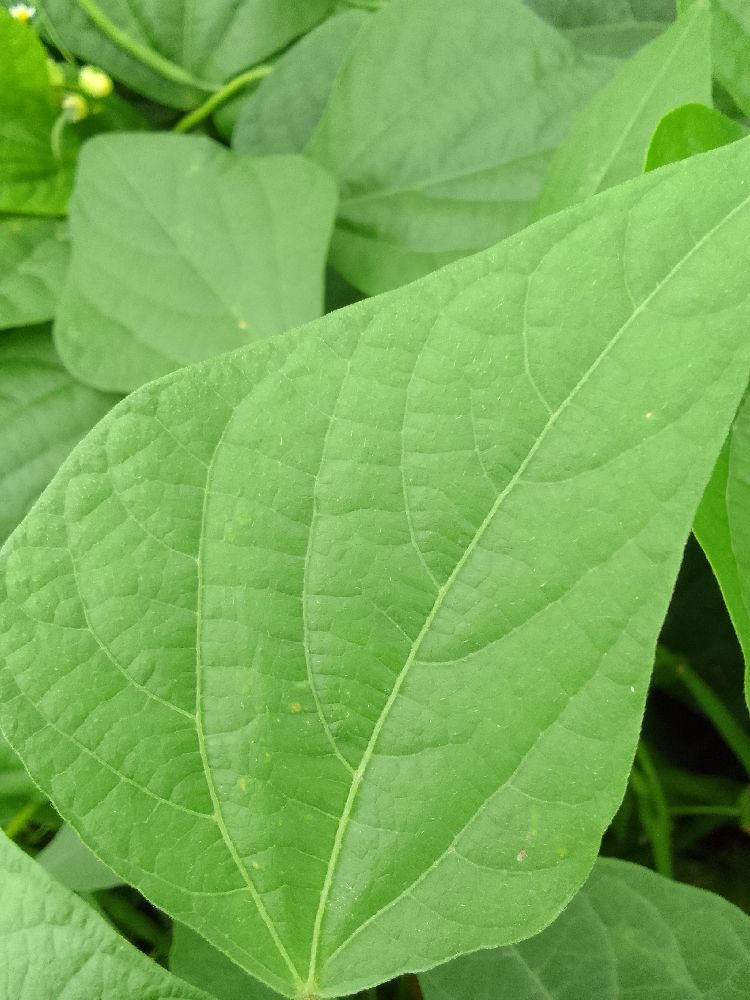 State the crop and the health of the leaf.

common bean, healthy
